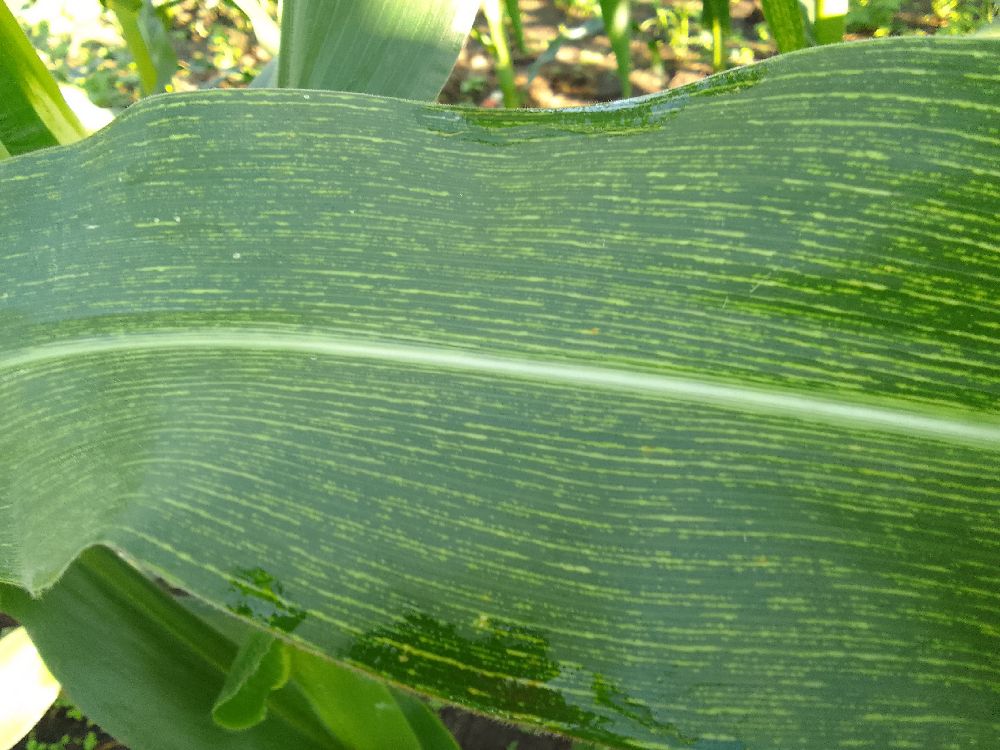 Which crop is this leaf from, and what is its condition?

maize, maize streak virus
